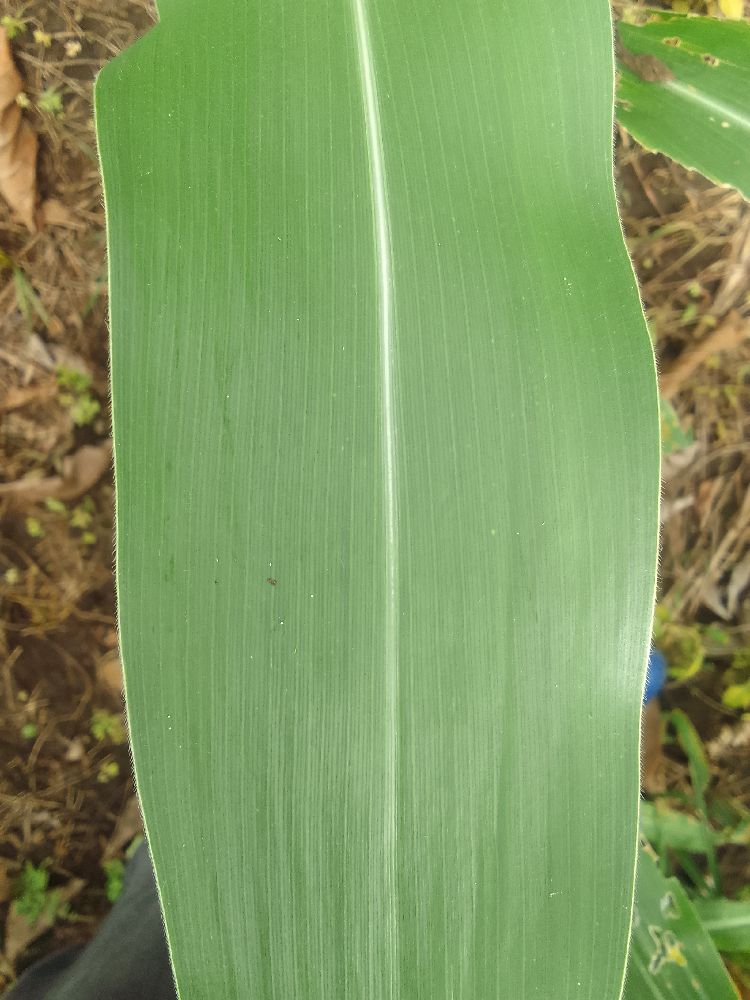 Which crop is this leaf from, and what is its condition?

maize, healthy
